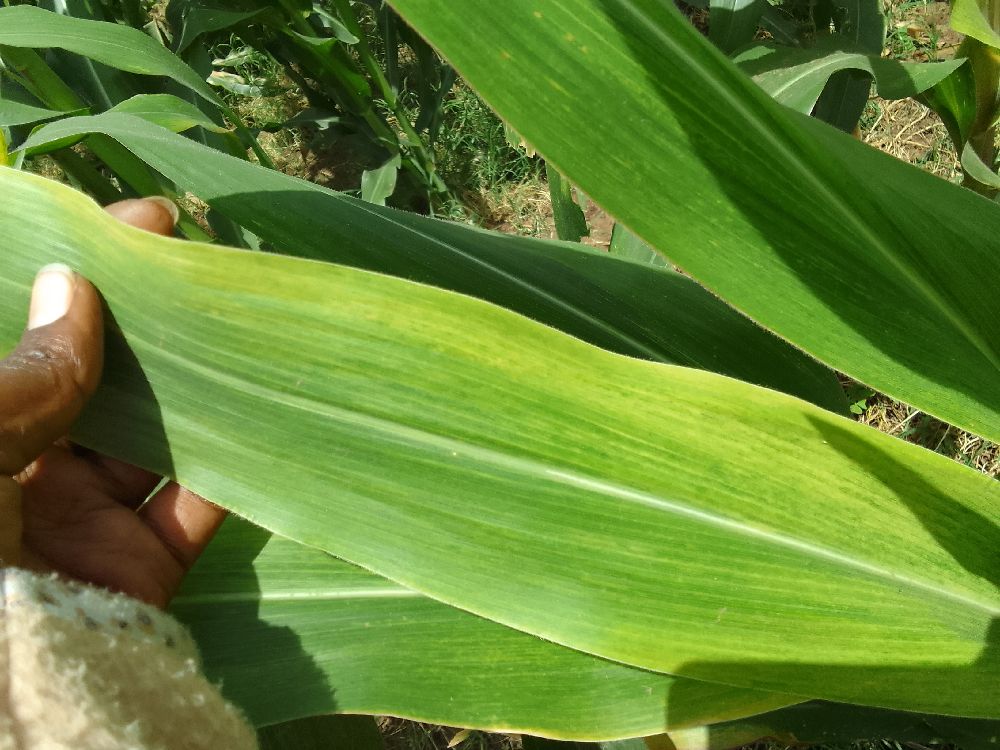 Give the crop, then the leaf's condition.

maize, maize lethal necrosis
